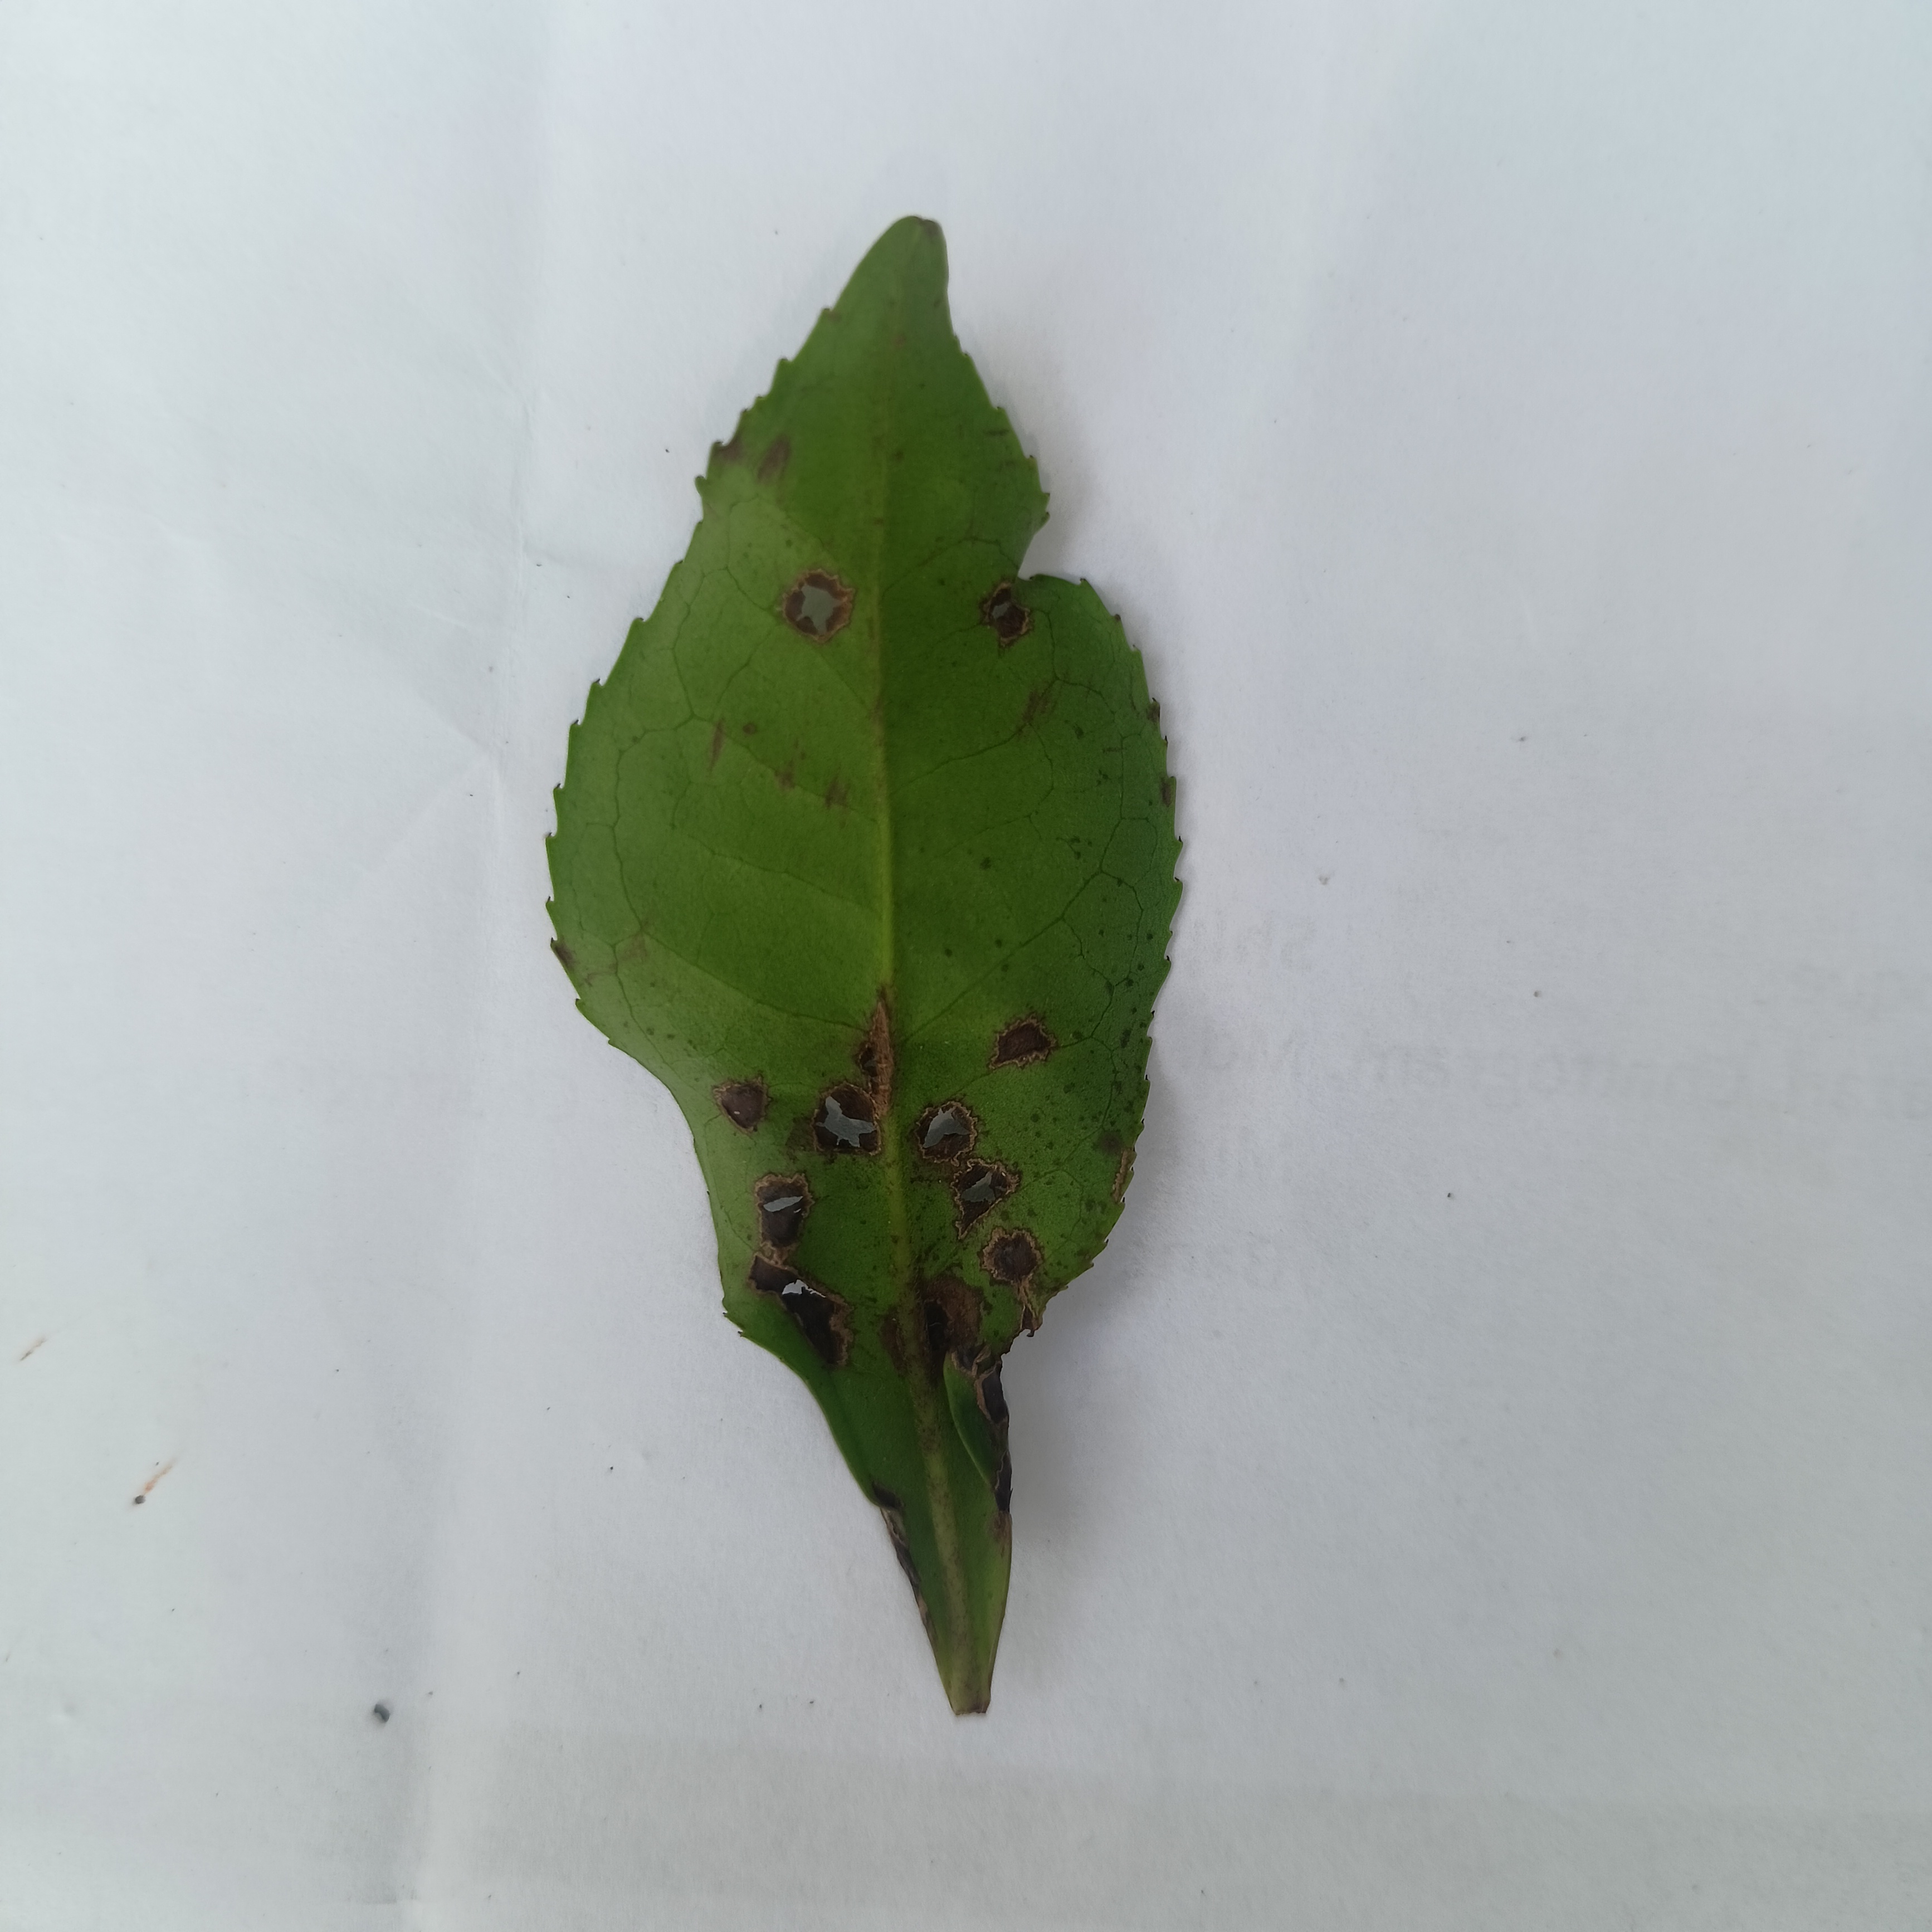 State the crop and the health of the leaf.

tea, helopeltis
